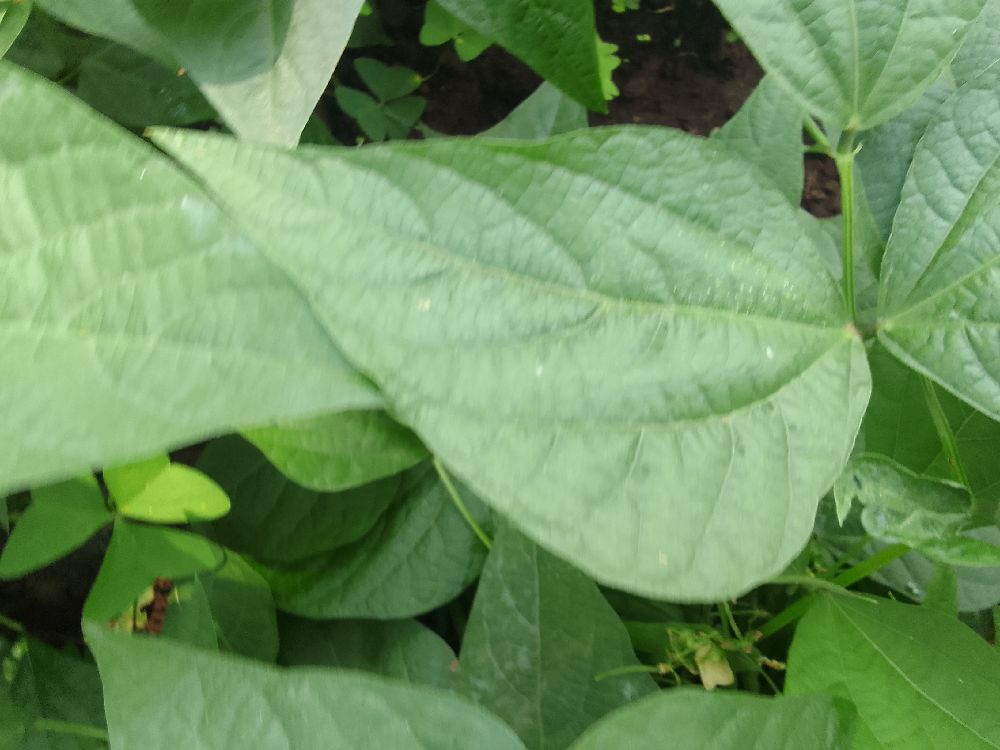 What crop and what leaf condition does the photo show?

common bean, healthy
